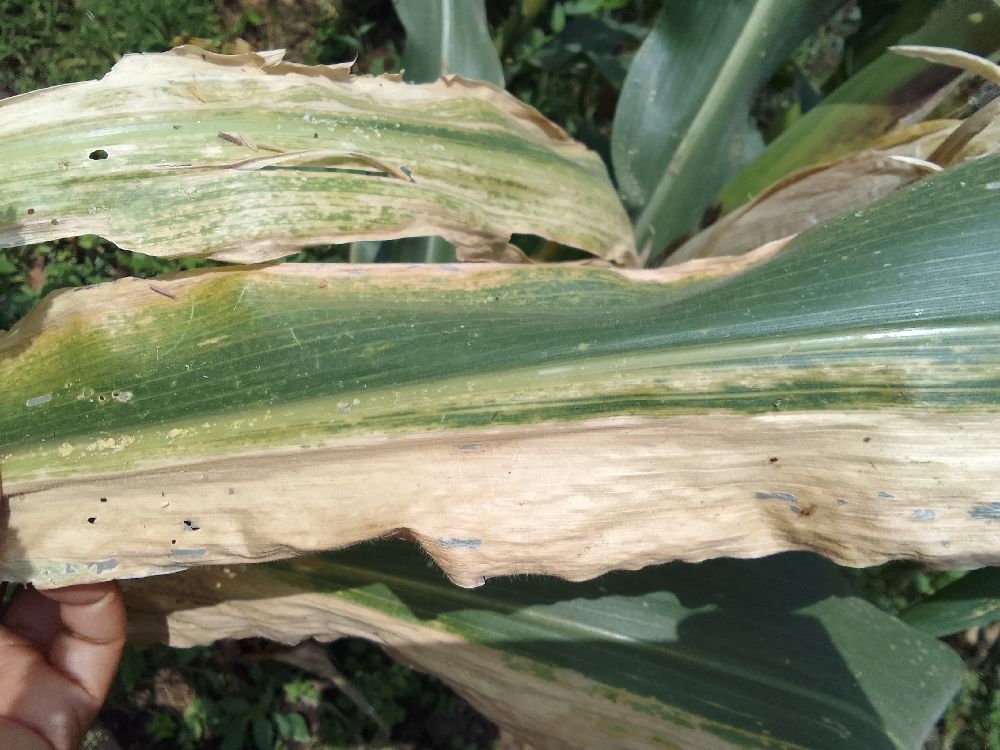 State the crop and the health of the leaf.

maize, maize lethal necrosis
